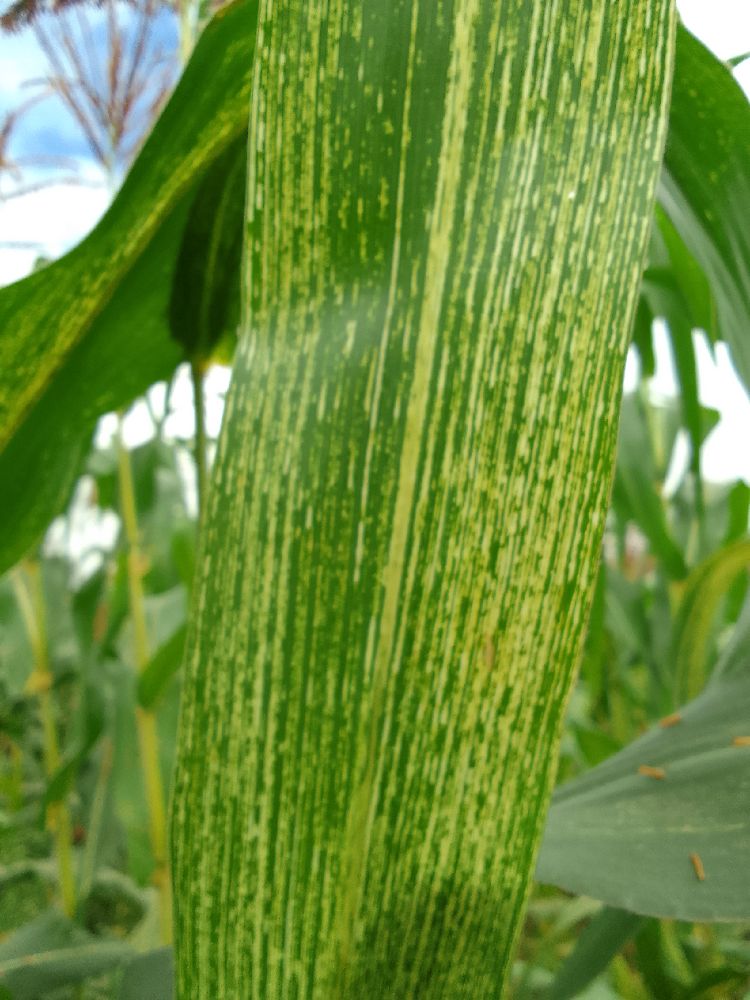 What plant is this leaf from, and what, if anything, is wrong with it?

maize, maize streak virus
